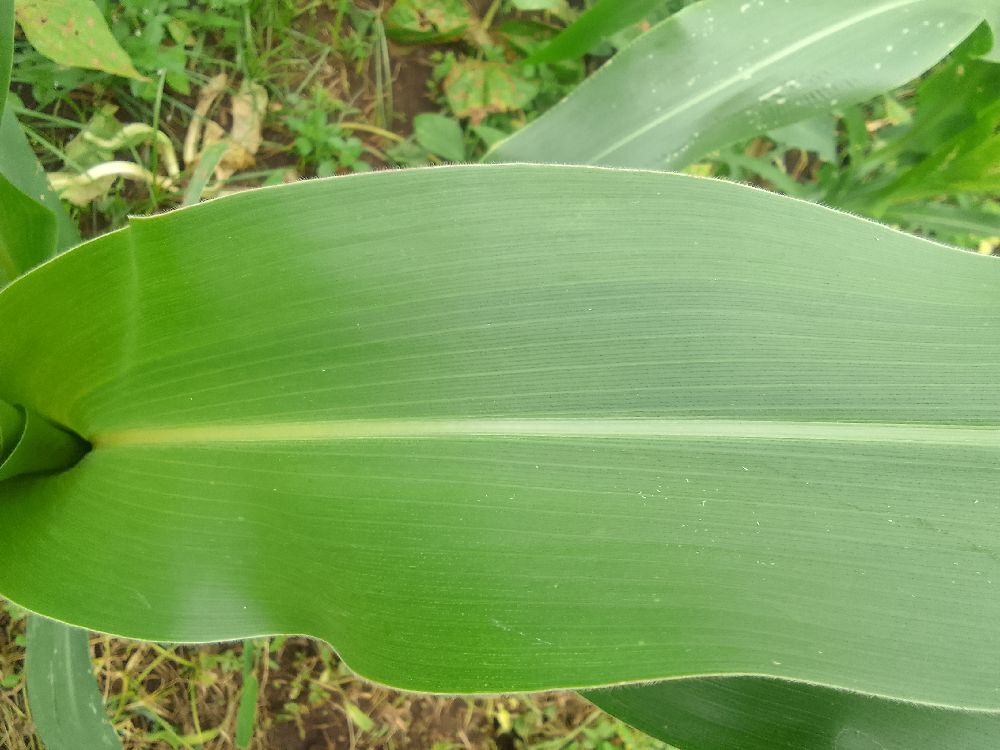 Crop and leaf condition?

maize, healthy
